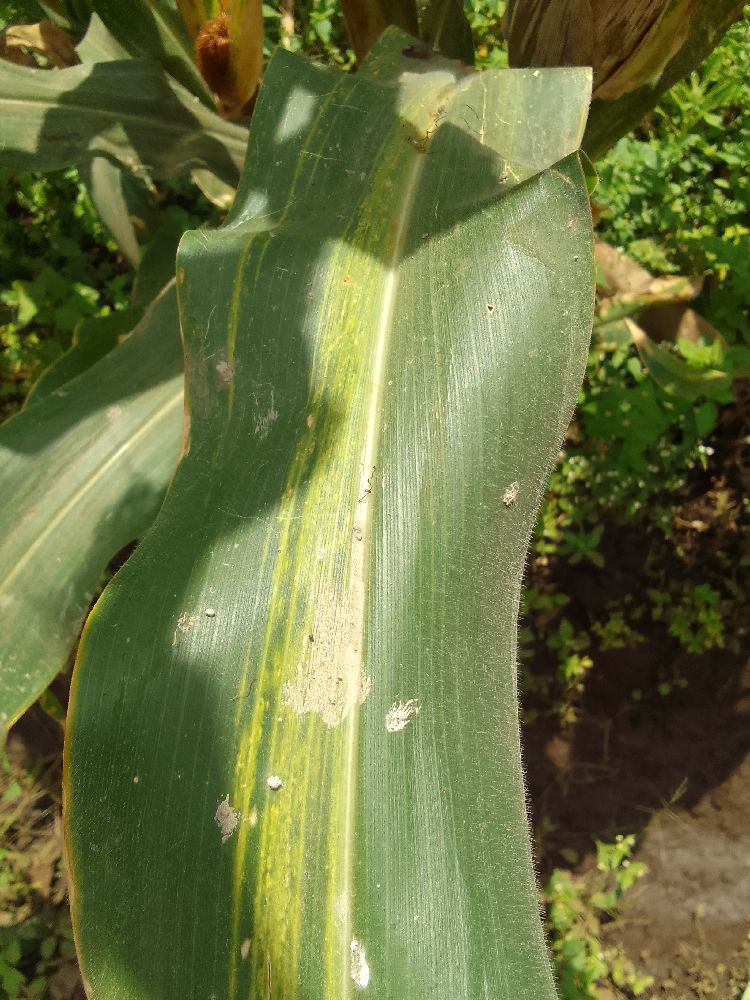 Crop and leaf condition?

maize, maize lethal necrosis
